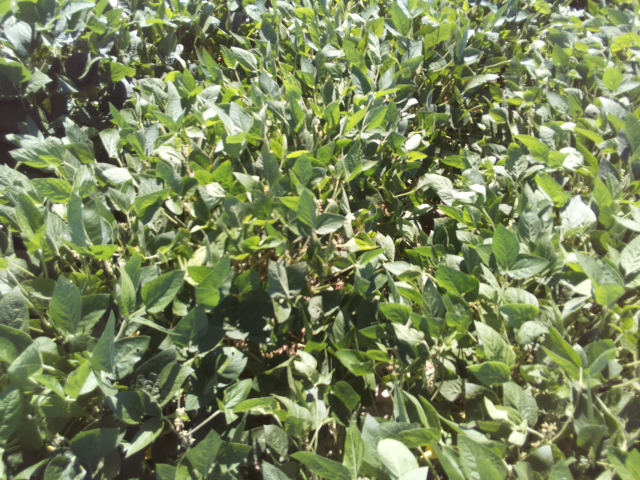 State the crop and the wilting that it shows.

soybean, leaflets folding inward at secondary pulvinus with no turgor loss in leaflets or petioles
